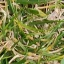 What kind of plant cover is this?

grass
